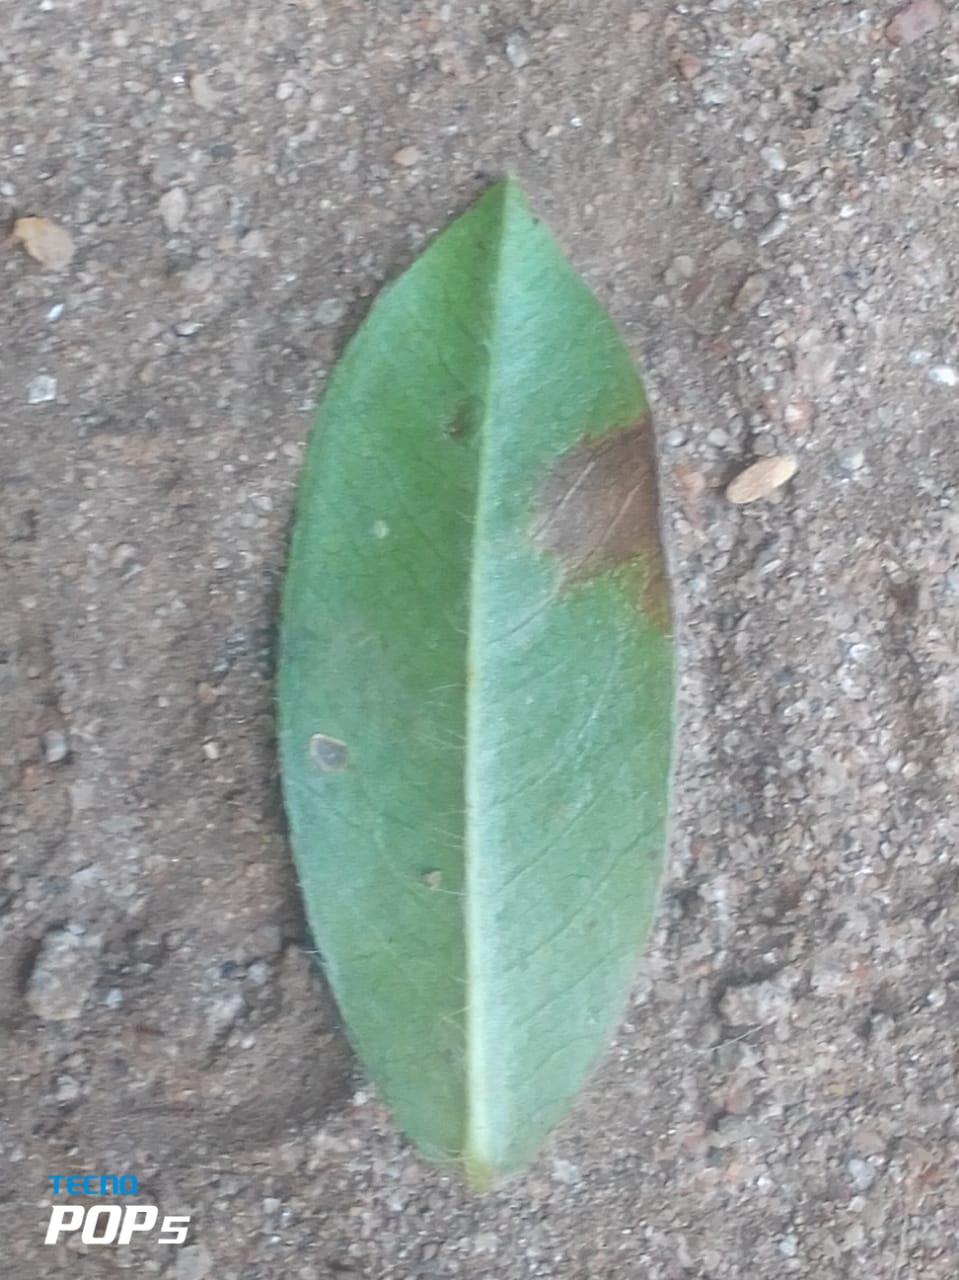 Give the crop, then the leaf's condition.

peanut, phoma arachidicola
